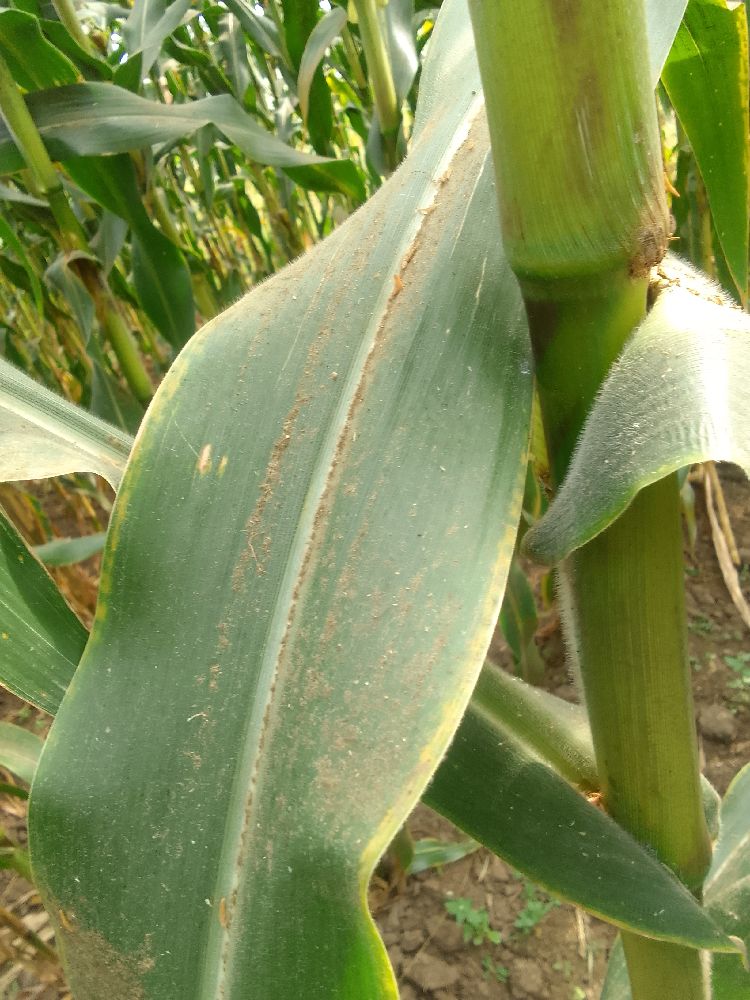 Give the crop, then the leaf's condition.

maize, healthy
